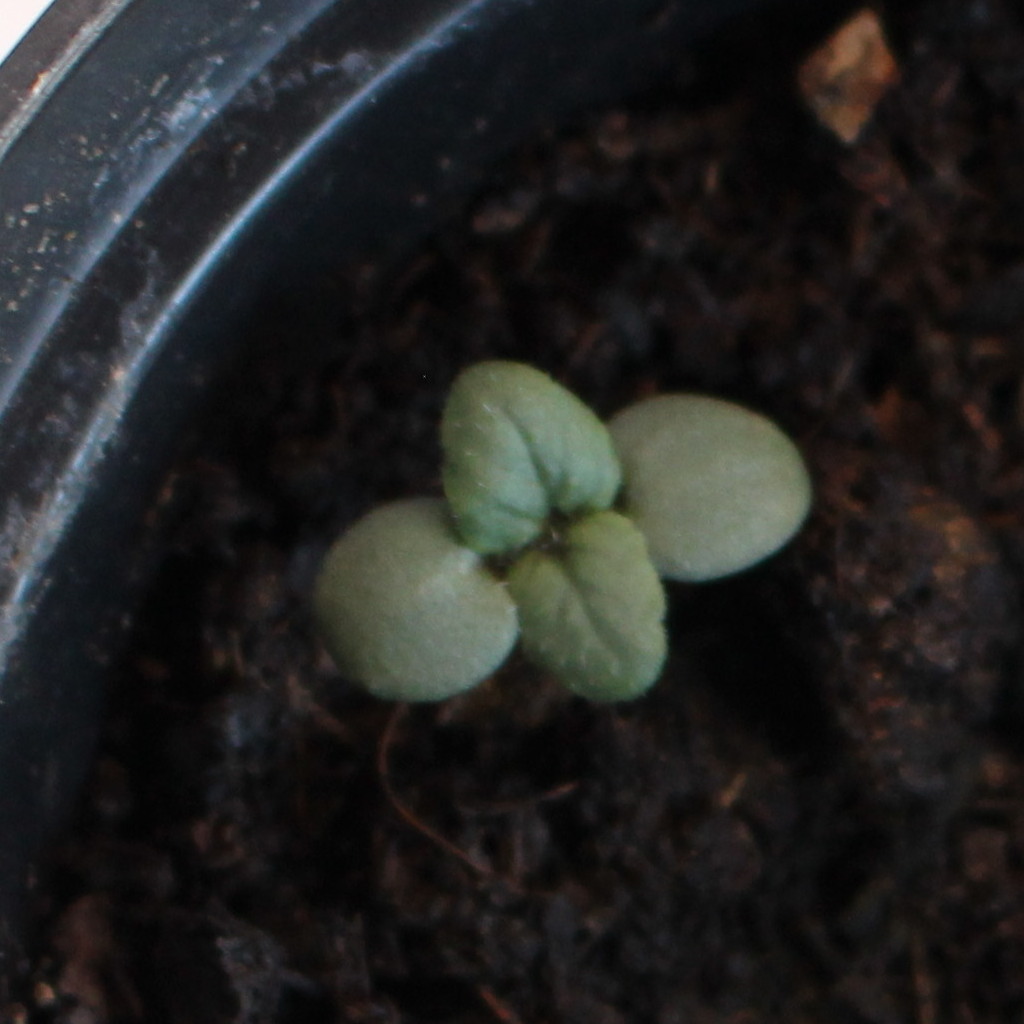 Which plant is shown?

Veronica persica
